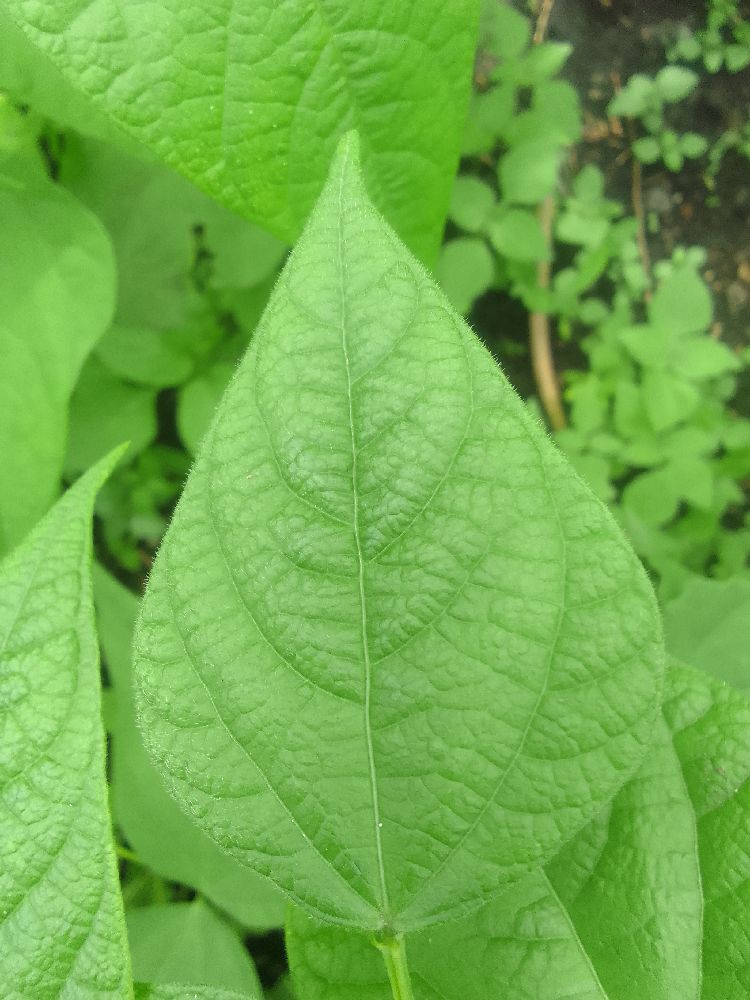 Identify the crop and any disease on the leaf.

common bean, healthy
